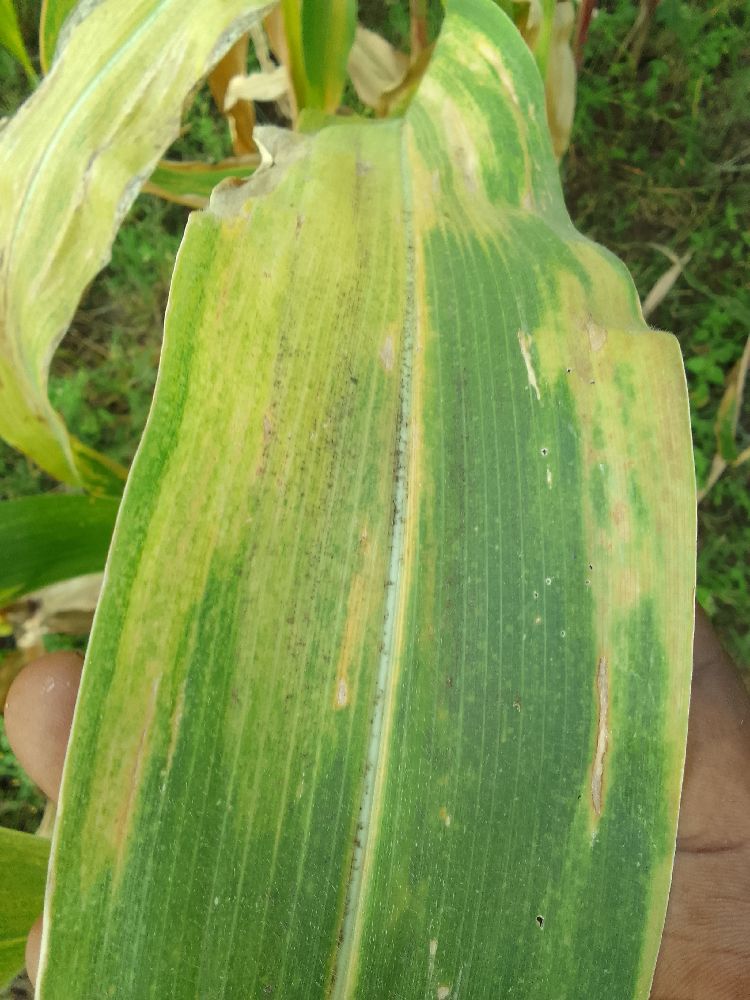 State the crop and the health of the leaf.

maize, maize lethal necrosis
